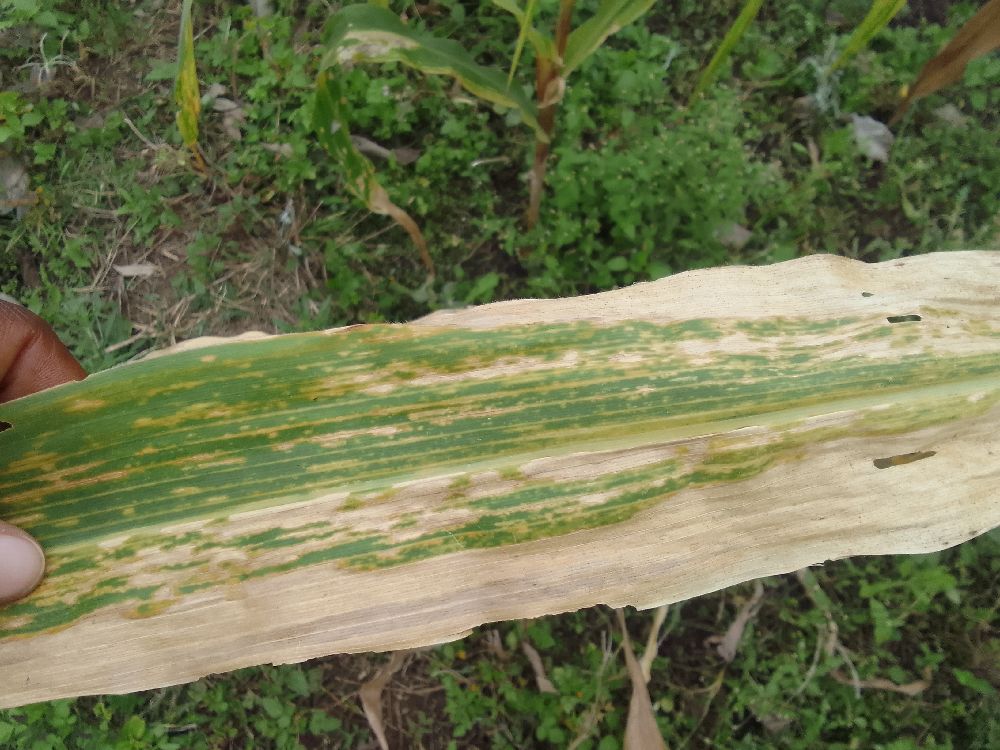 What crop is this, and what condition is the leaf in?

maize, maize lethal necrosis
